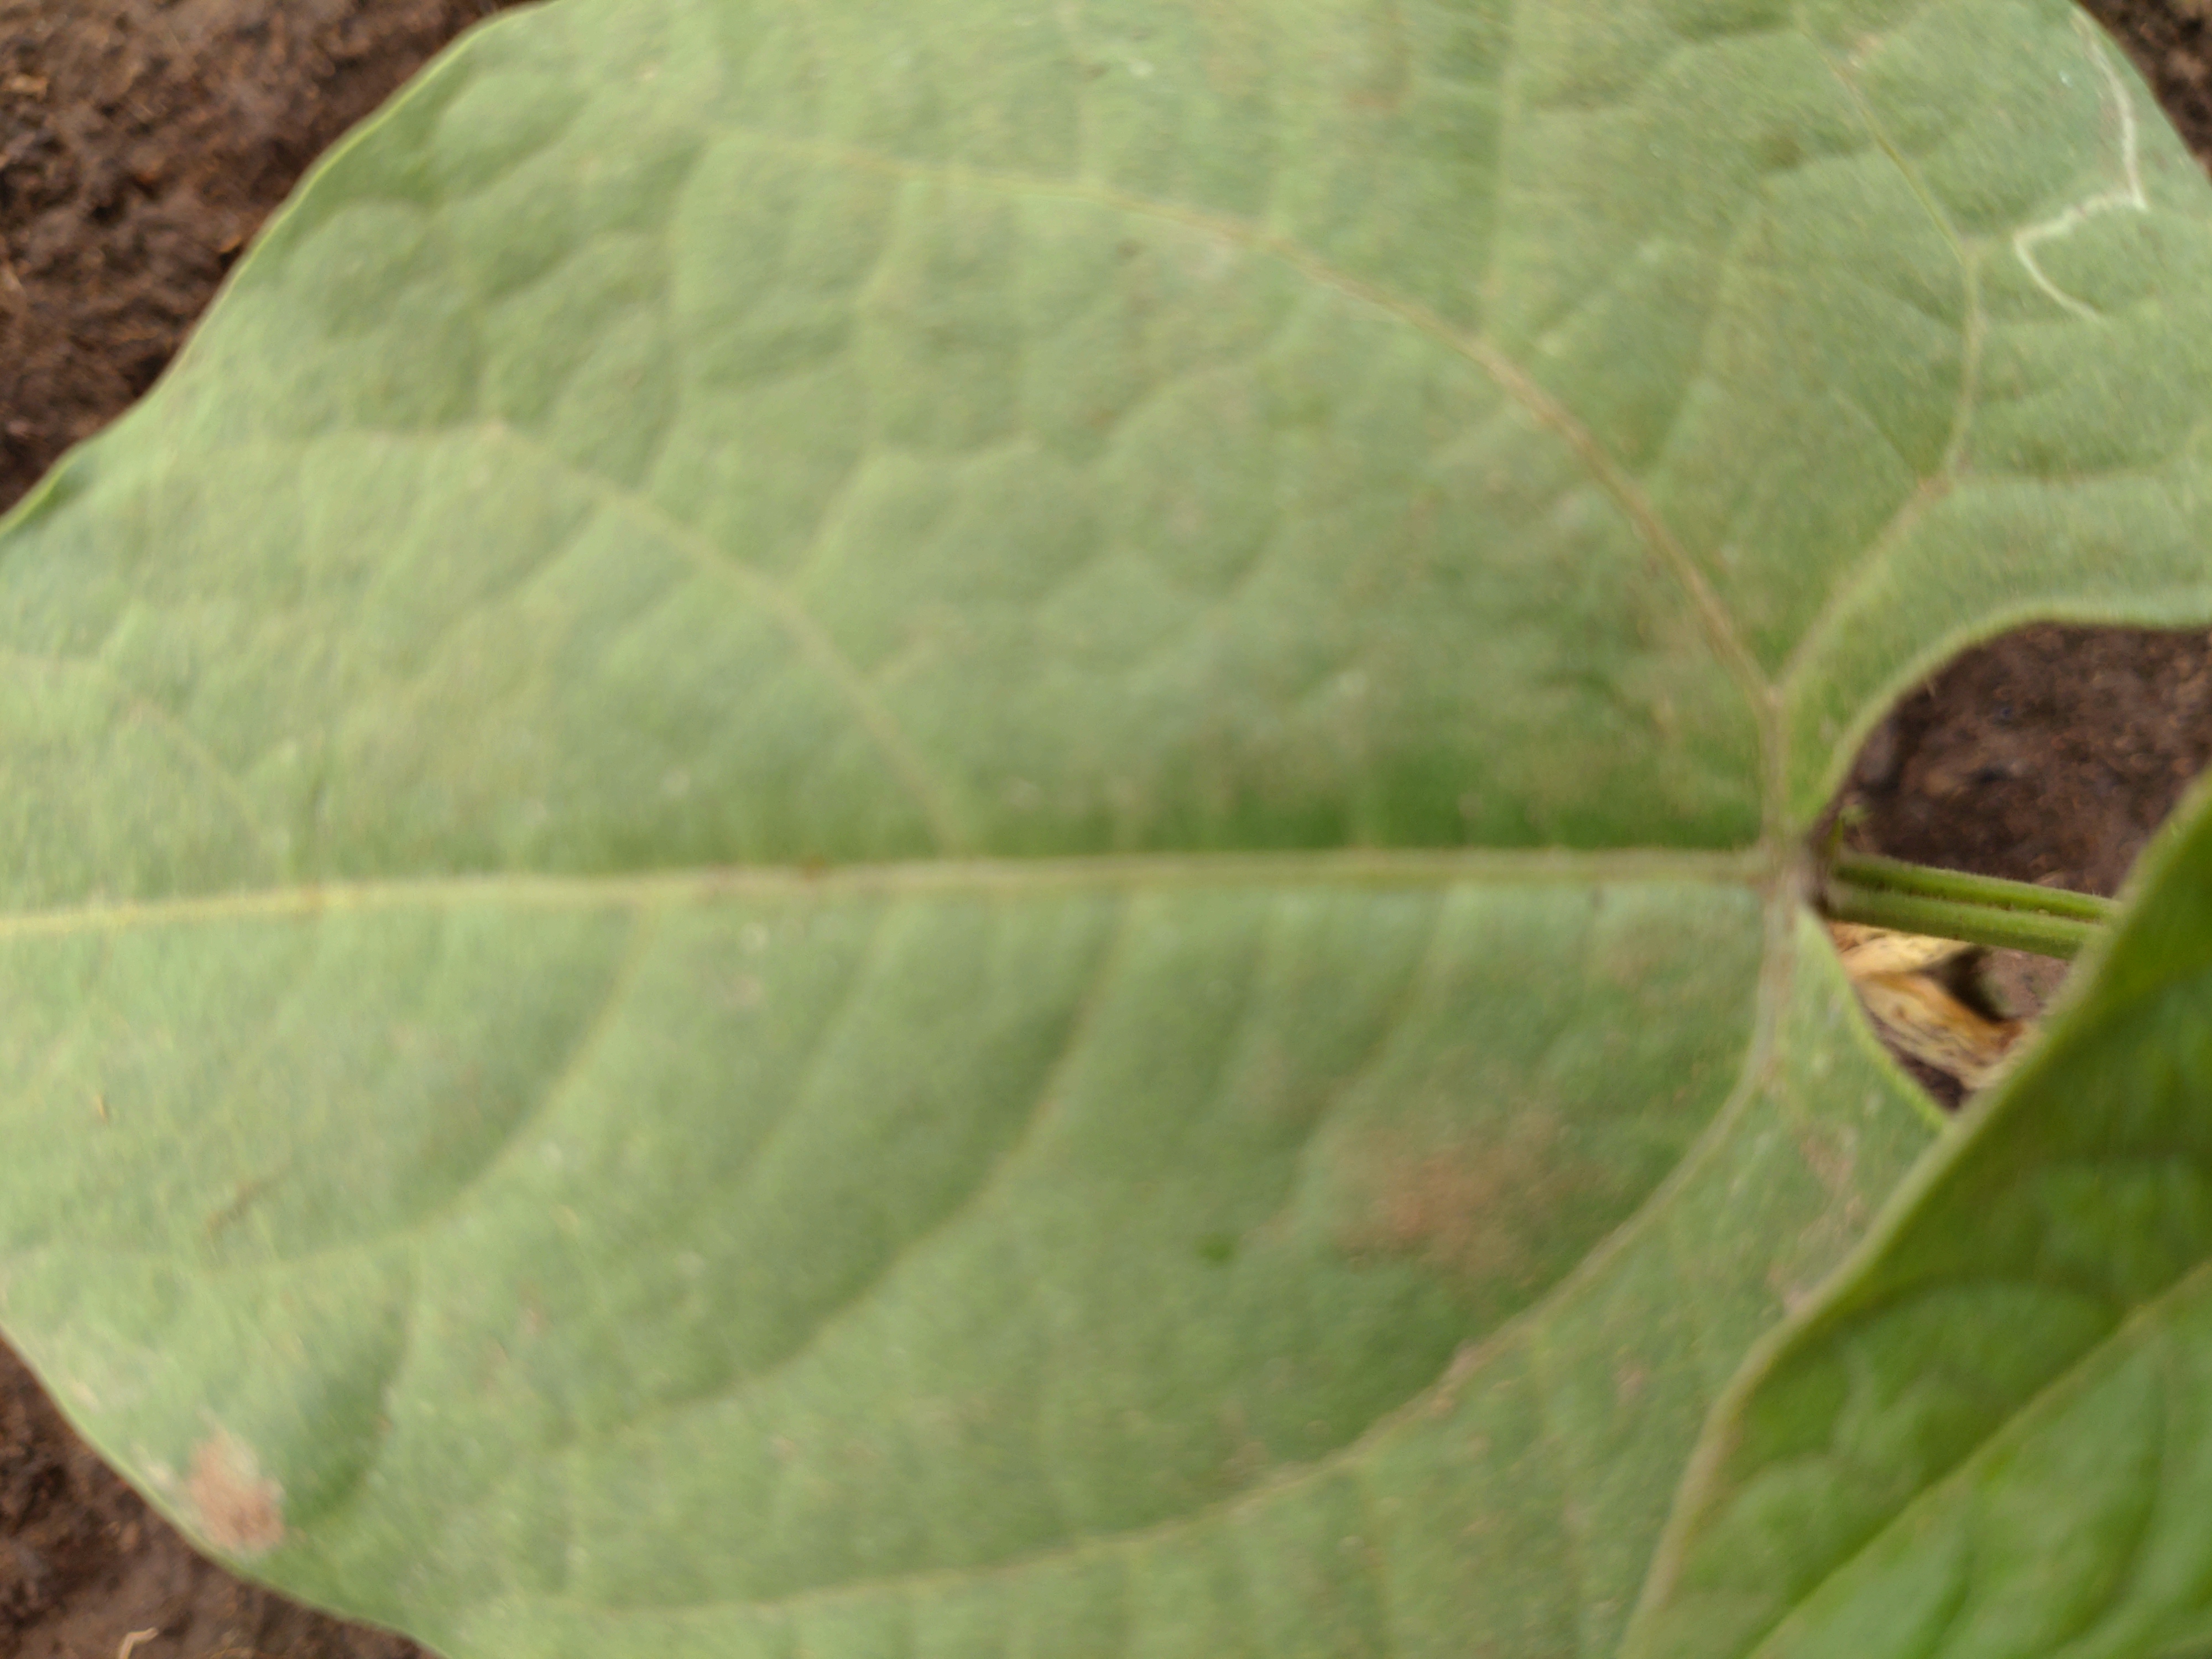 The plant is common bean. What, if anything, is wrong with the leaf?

healthy
